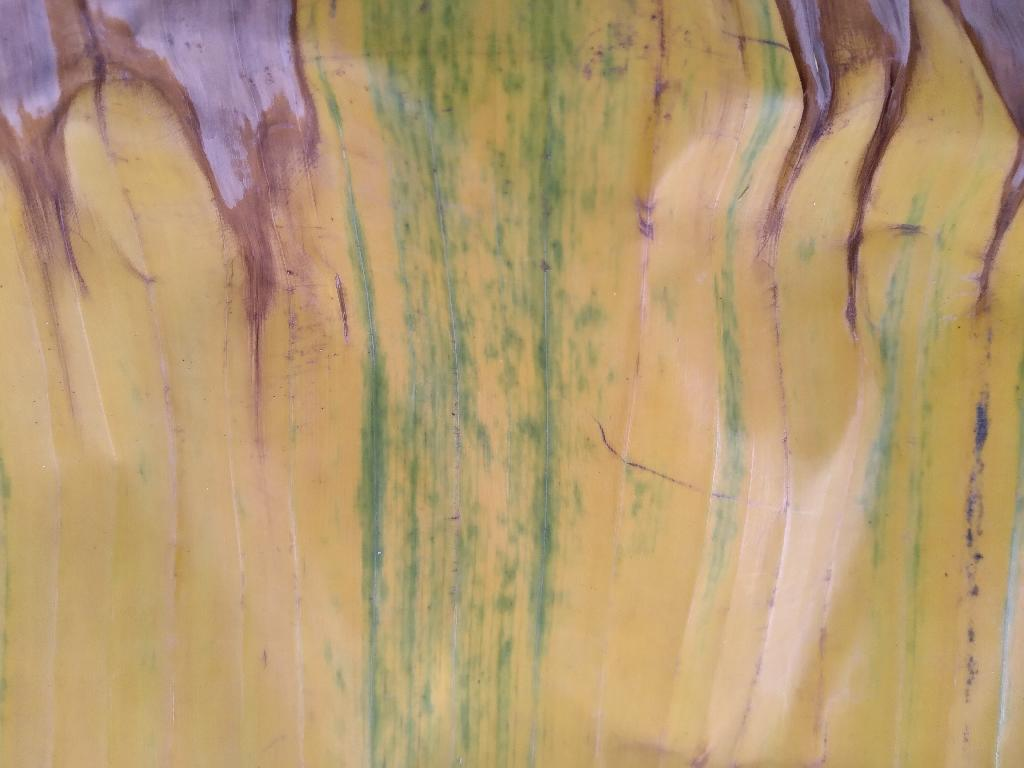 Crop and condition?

banana, fusarium wilt race 1
